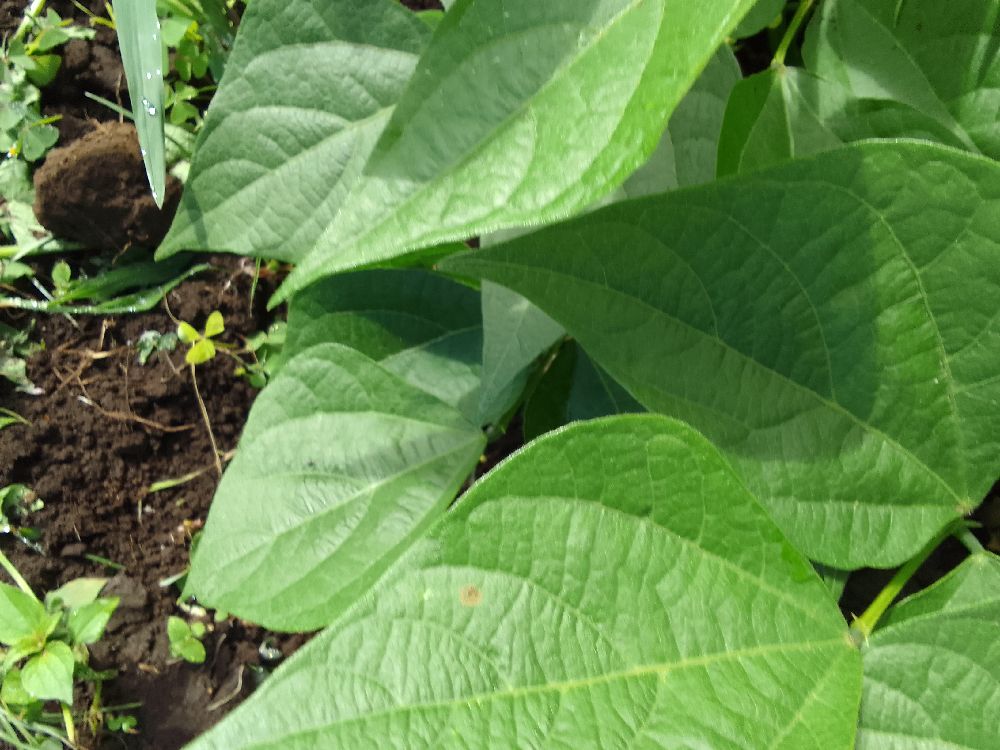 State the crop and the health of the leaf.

common bean, healthy
